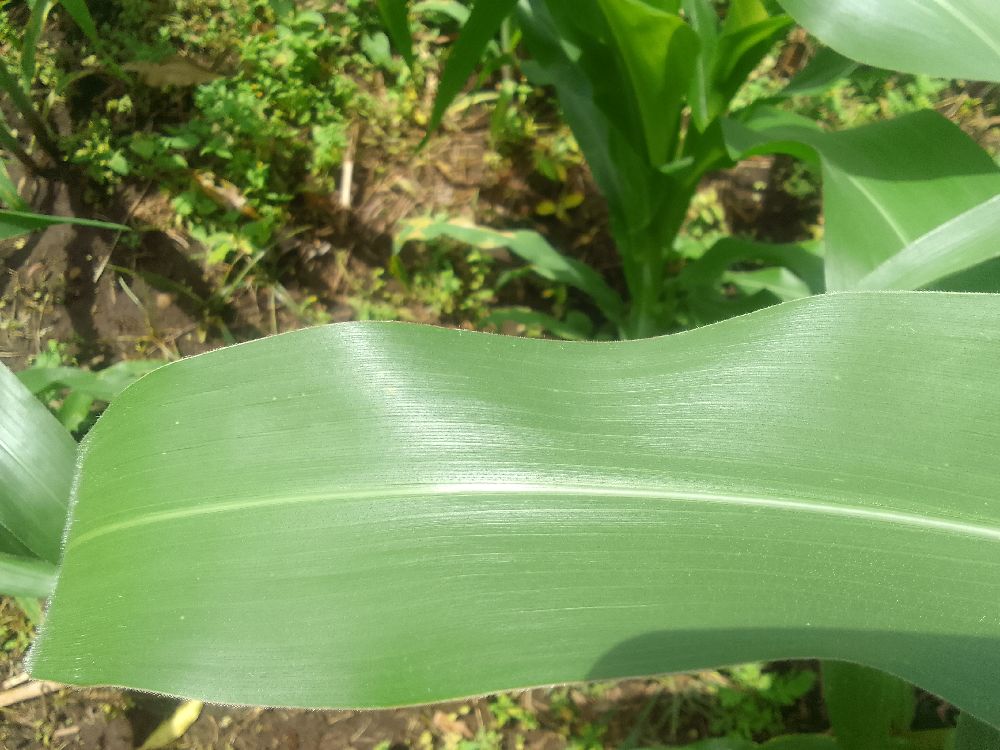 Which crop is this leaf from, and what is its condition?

maize, healthy
